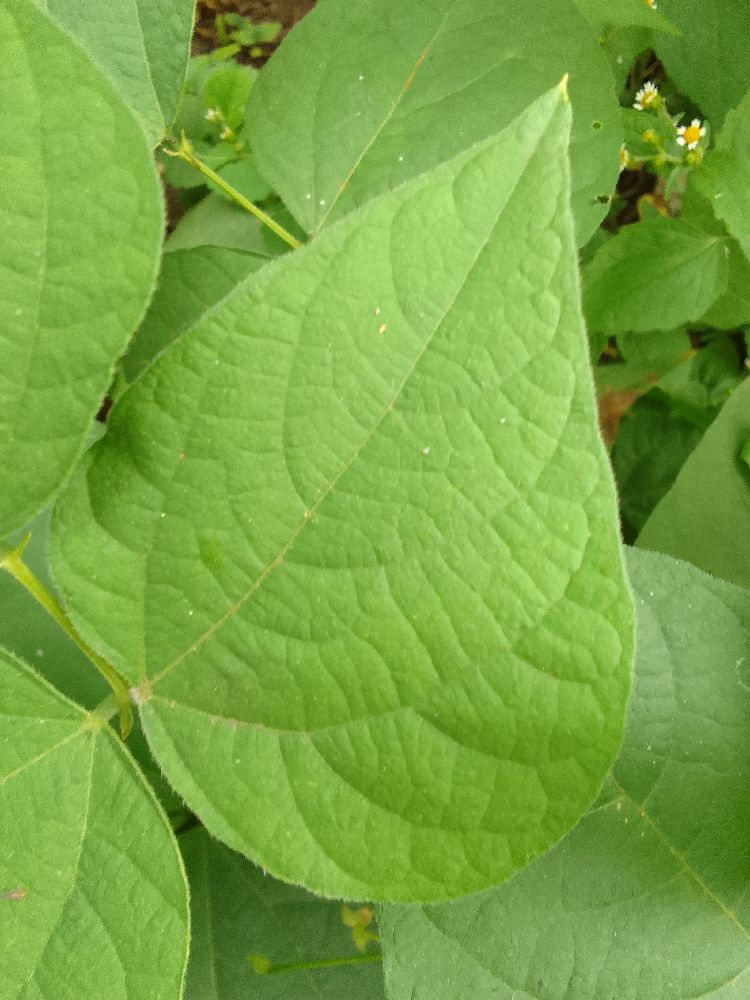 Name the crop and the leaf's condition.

common bean, healthy
